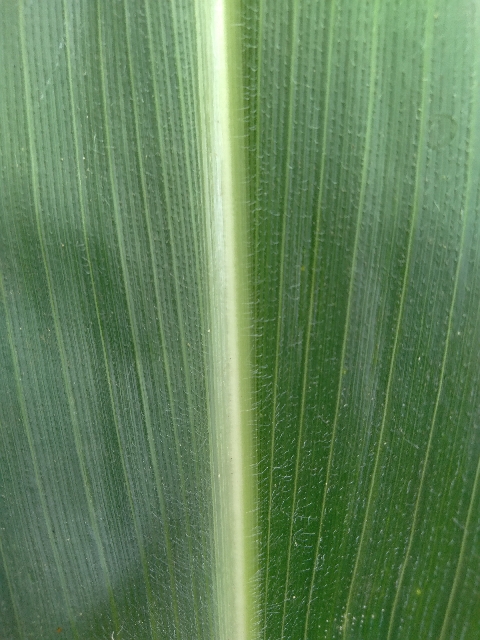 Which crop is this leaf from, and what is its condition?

maize, healthy
